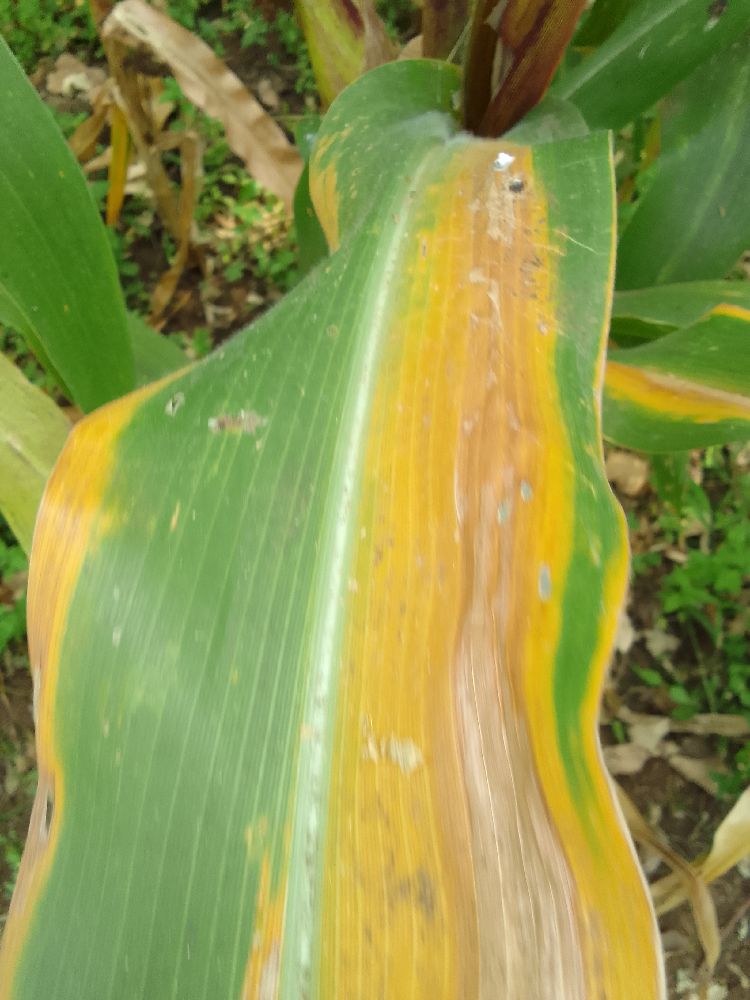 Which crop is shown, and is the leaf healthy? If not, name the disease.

maize, maize lethal necrosis
